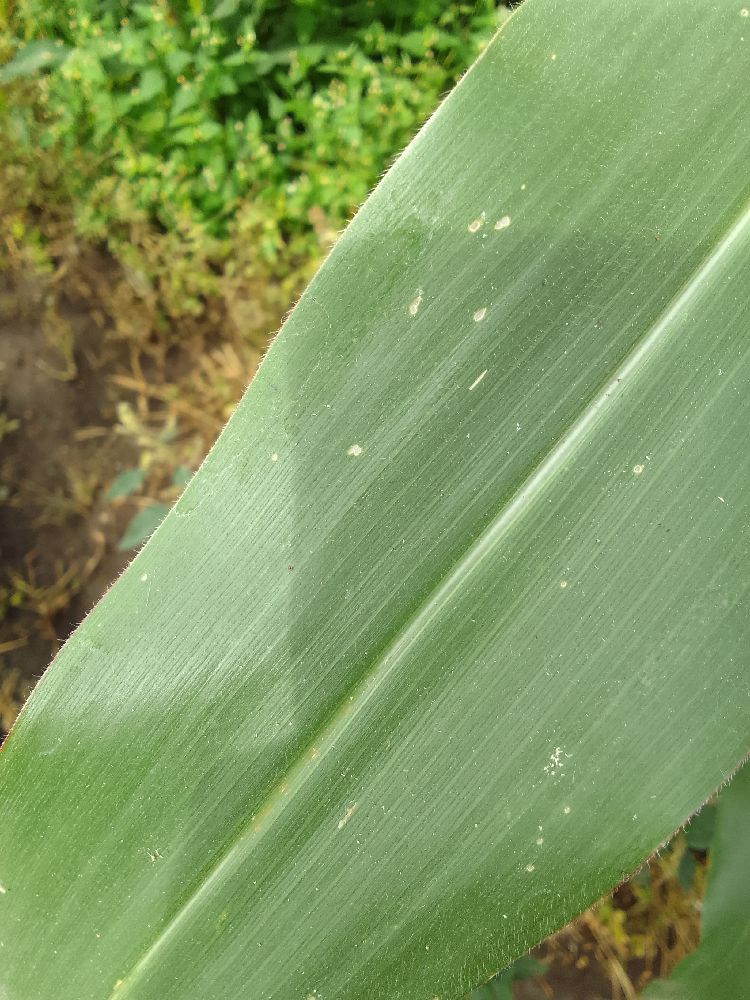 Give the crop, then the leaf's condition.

maize, healthy
